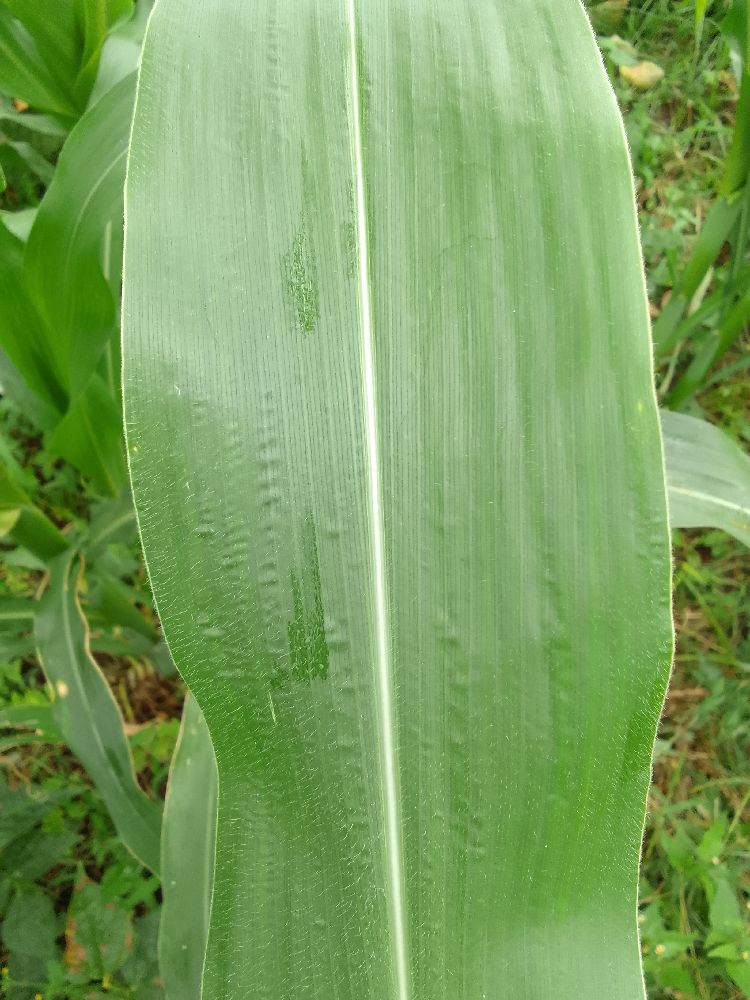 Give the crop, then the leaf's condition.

maize, healthy
